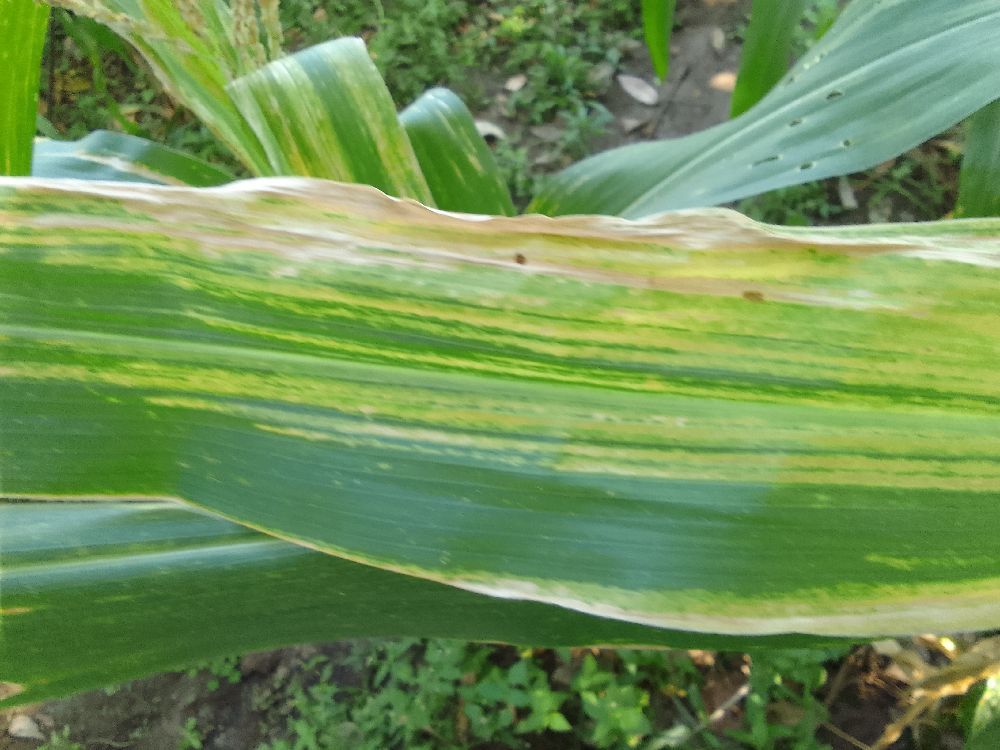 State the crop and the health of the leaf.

maize, maize lethal necrosis
